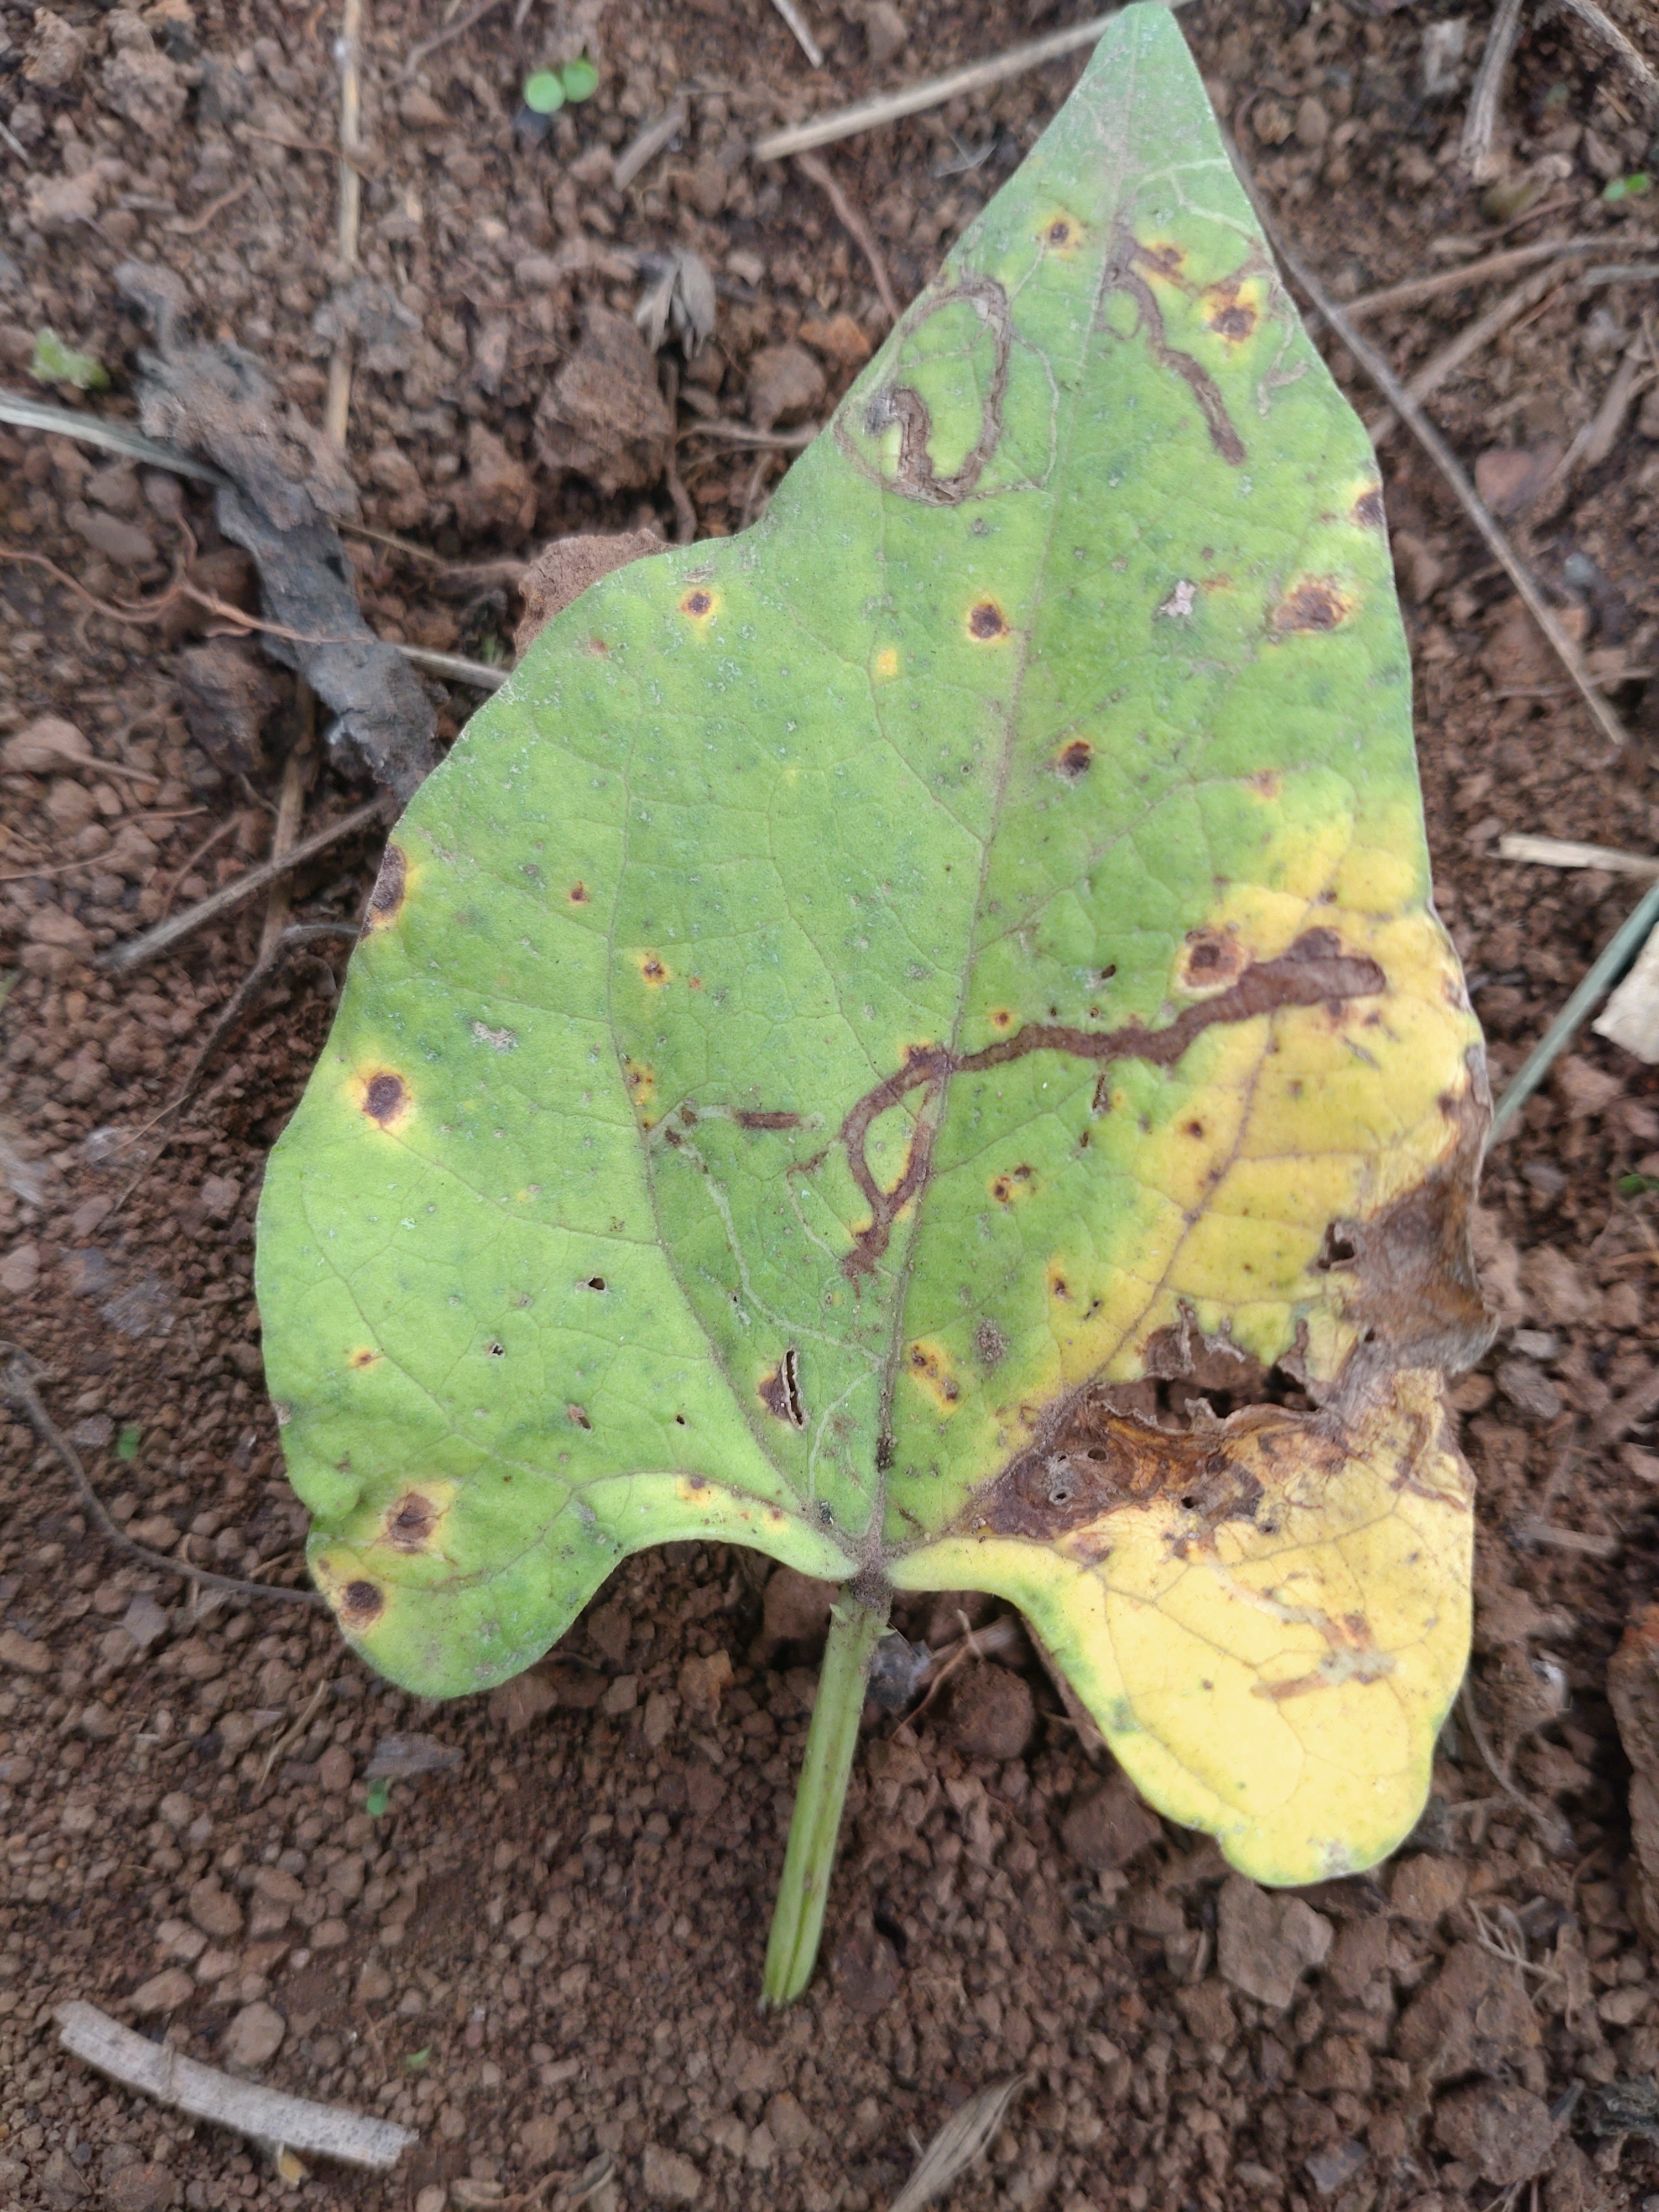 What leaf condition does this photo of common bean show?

rust
